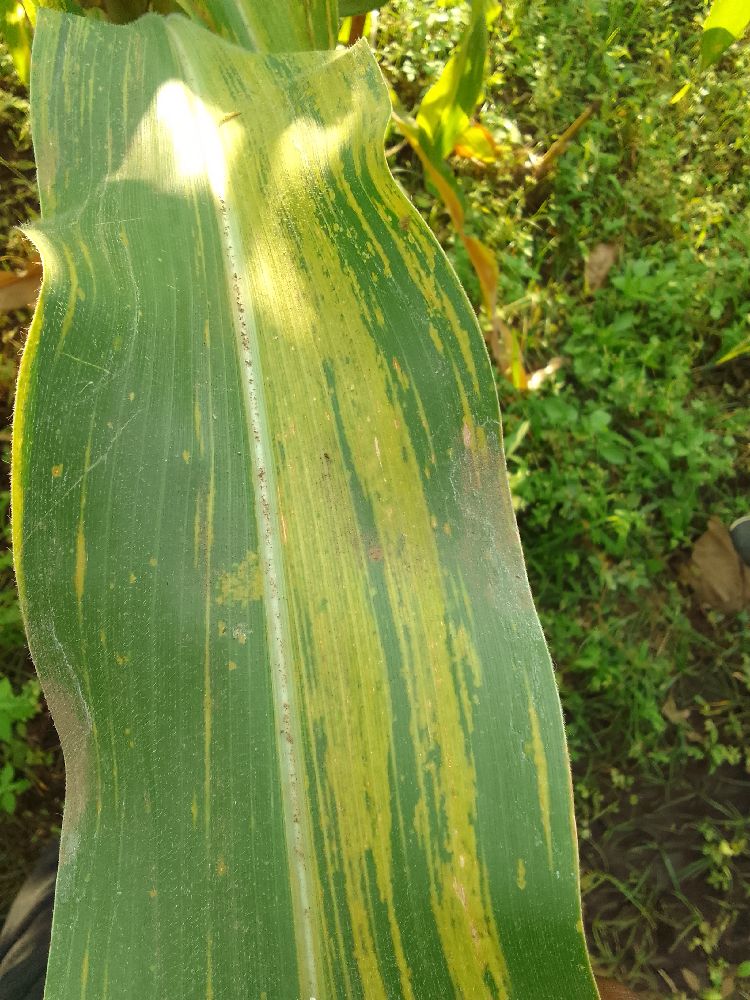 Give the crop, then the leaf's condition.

maize, maize lethal necrosis
